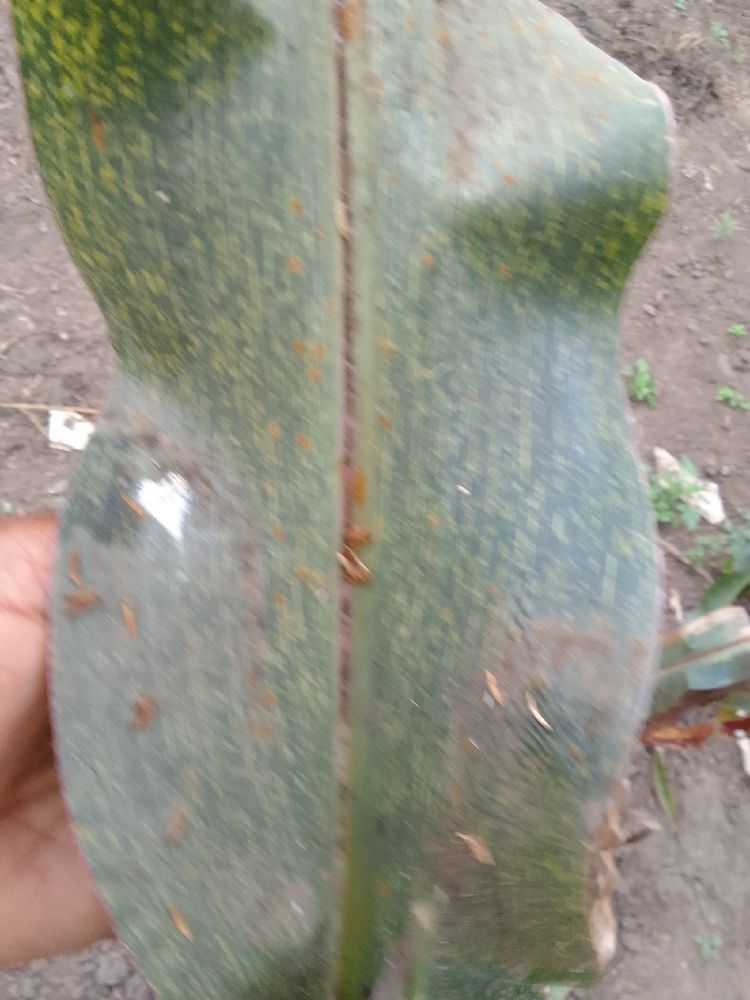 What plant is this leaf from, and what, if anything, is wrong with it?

maize, maize streak virus
